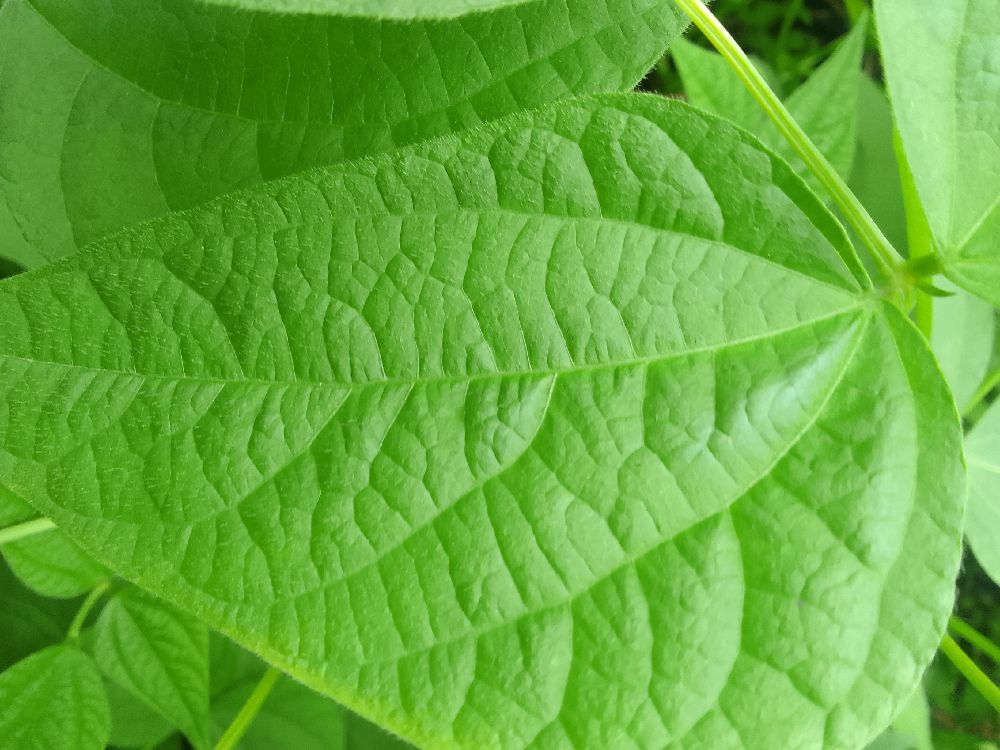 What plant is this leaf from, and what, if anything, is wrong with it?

common bean, healthy
